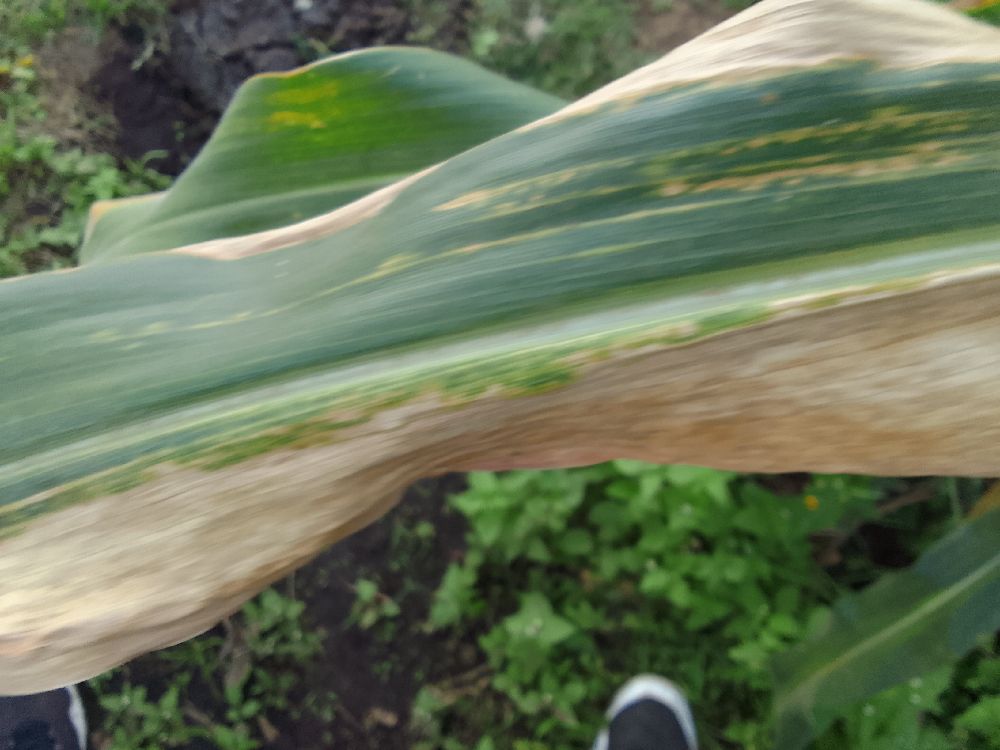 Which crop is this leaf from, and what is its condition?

maize, maize lethal necrosis
